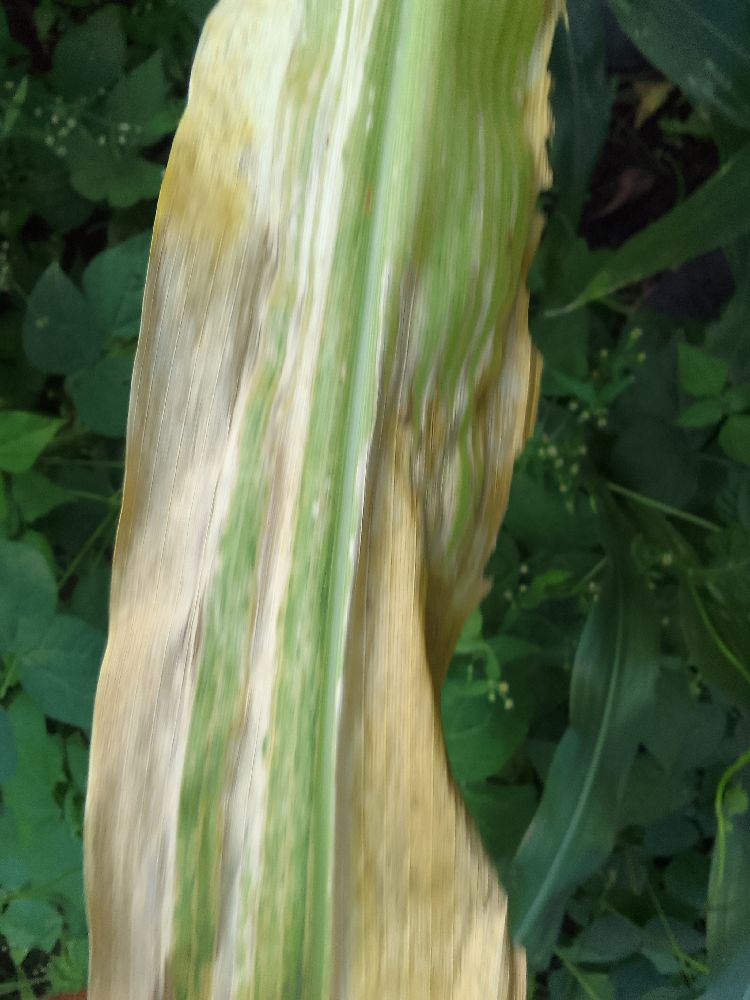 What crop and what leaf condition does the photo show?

maize, maize lethal necrosis
